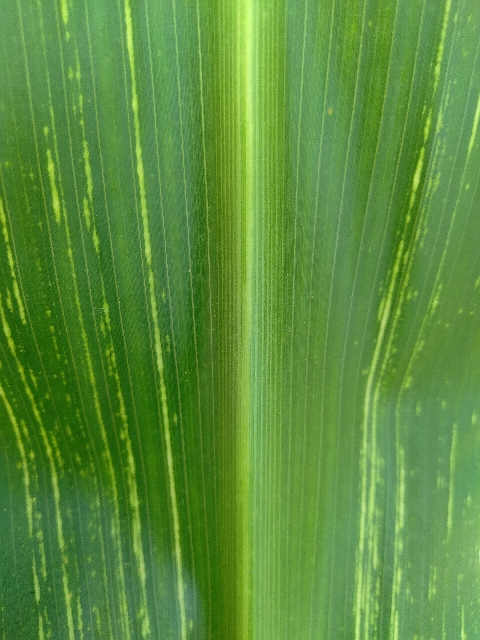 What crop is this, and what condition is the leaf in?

maize, maize streak virus
